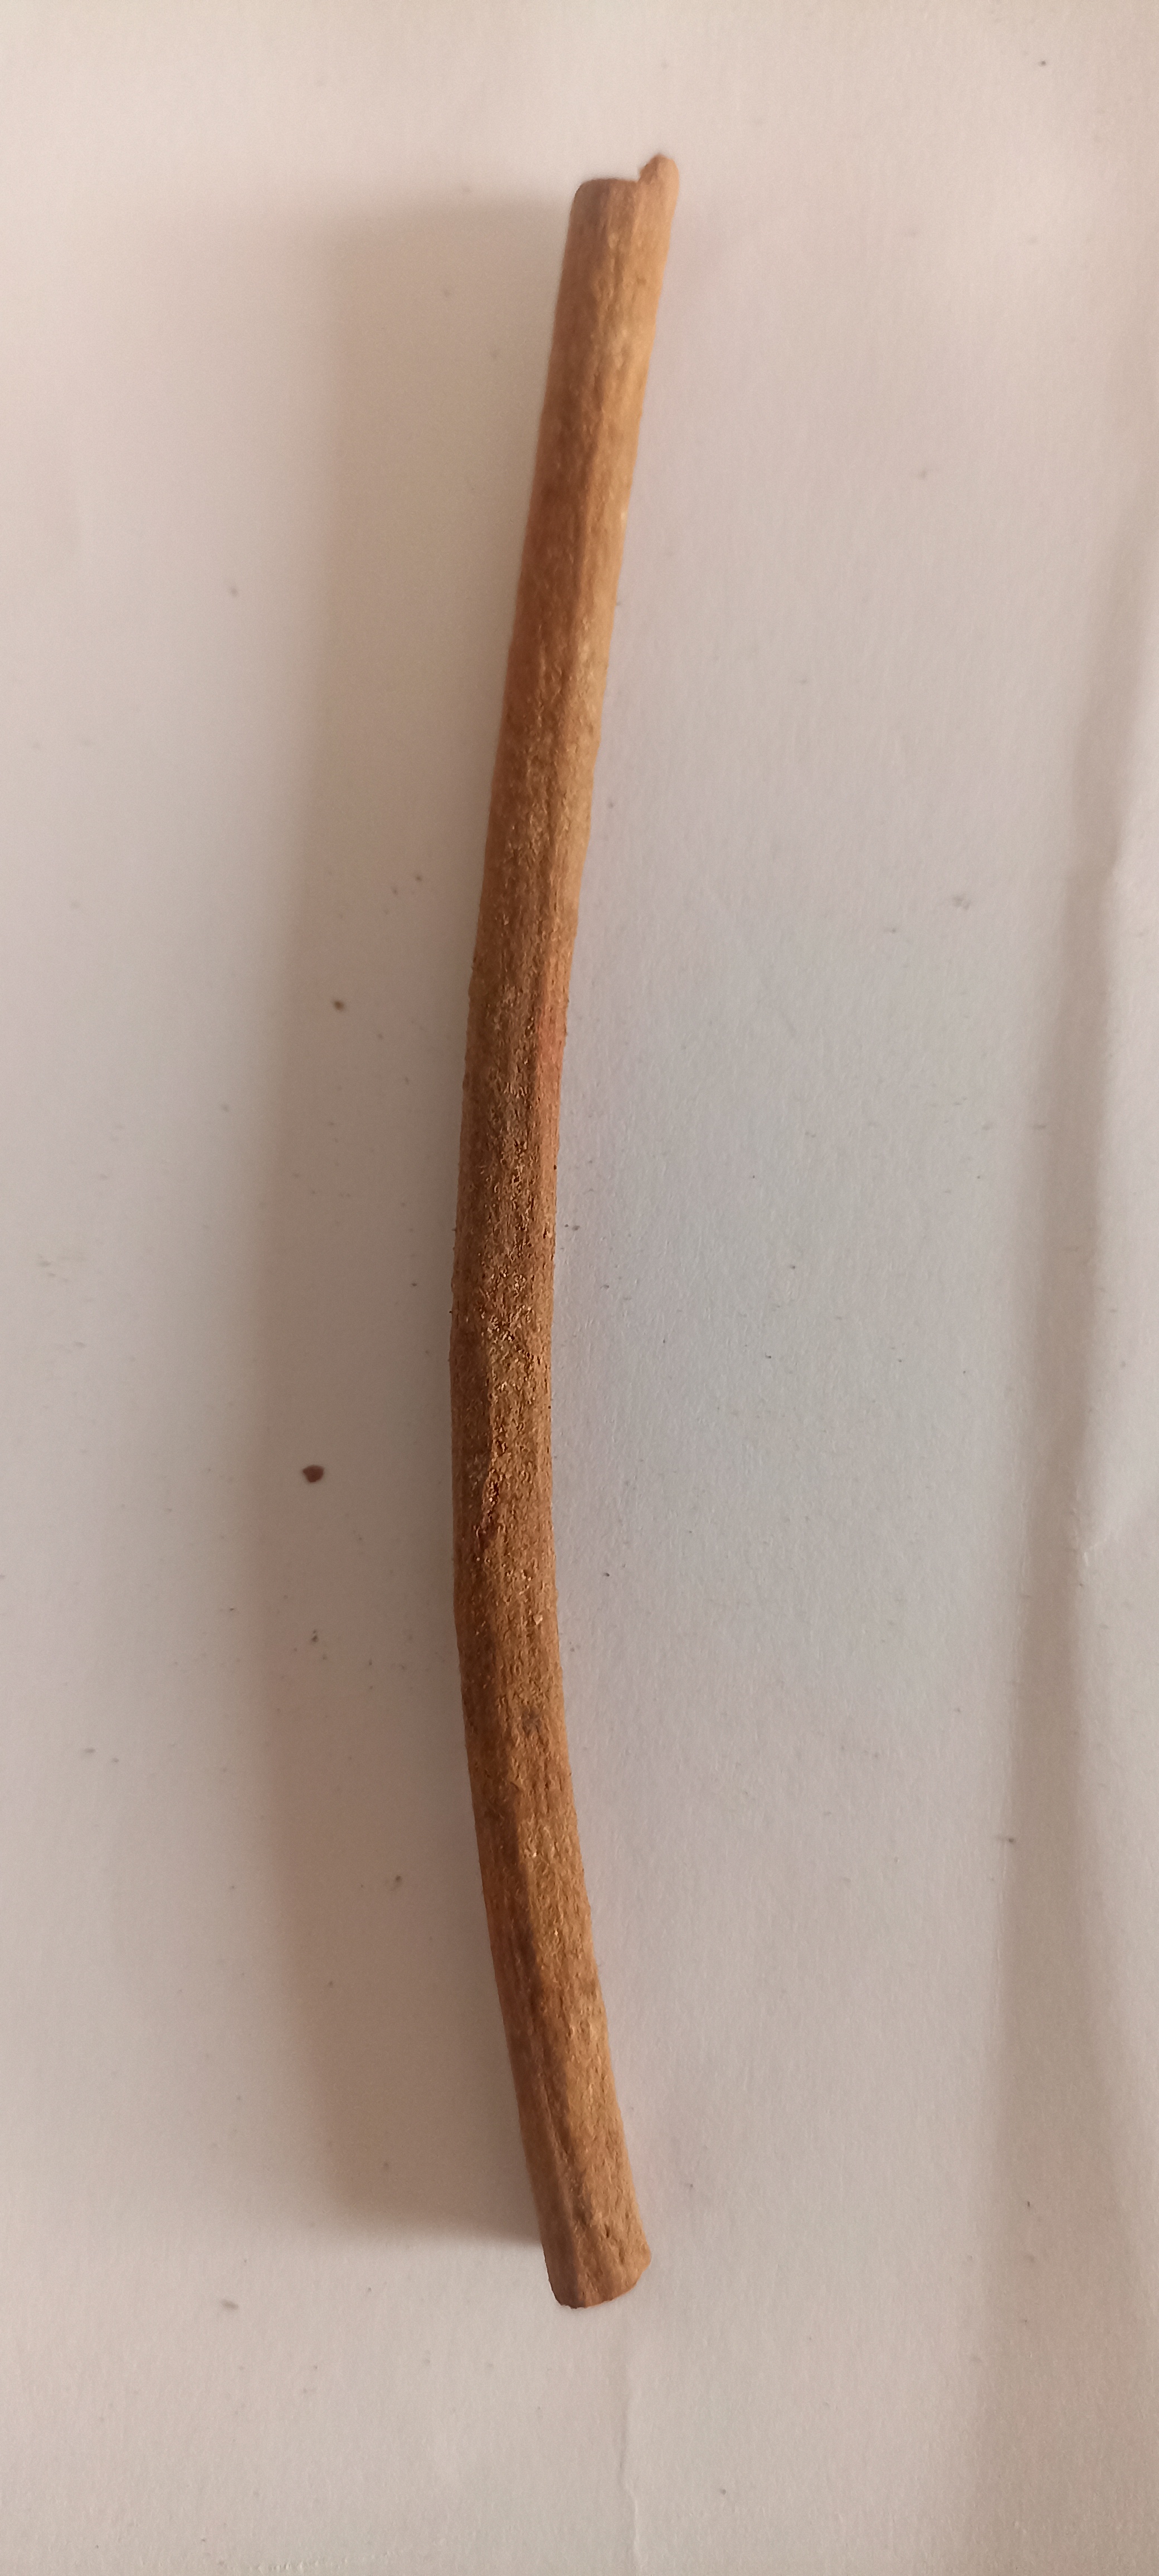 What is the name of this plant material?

manjistha
